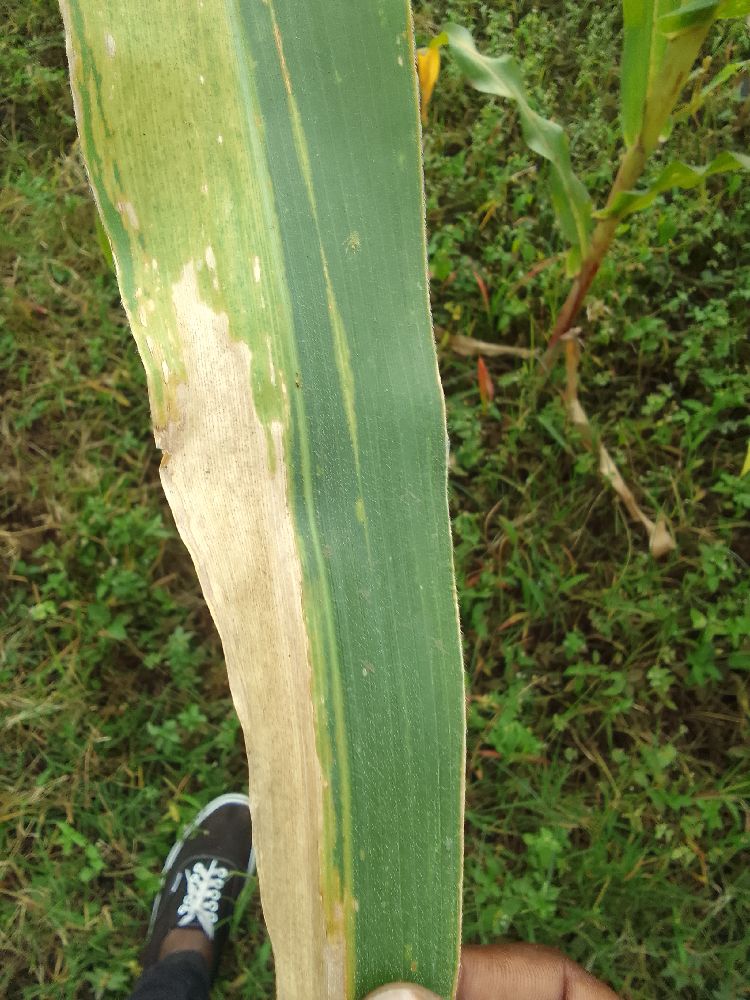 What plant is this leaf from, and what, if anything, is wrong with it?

maize, maize lethal necrosis
